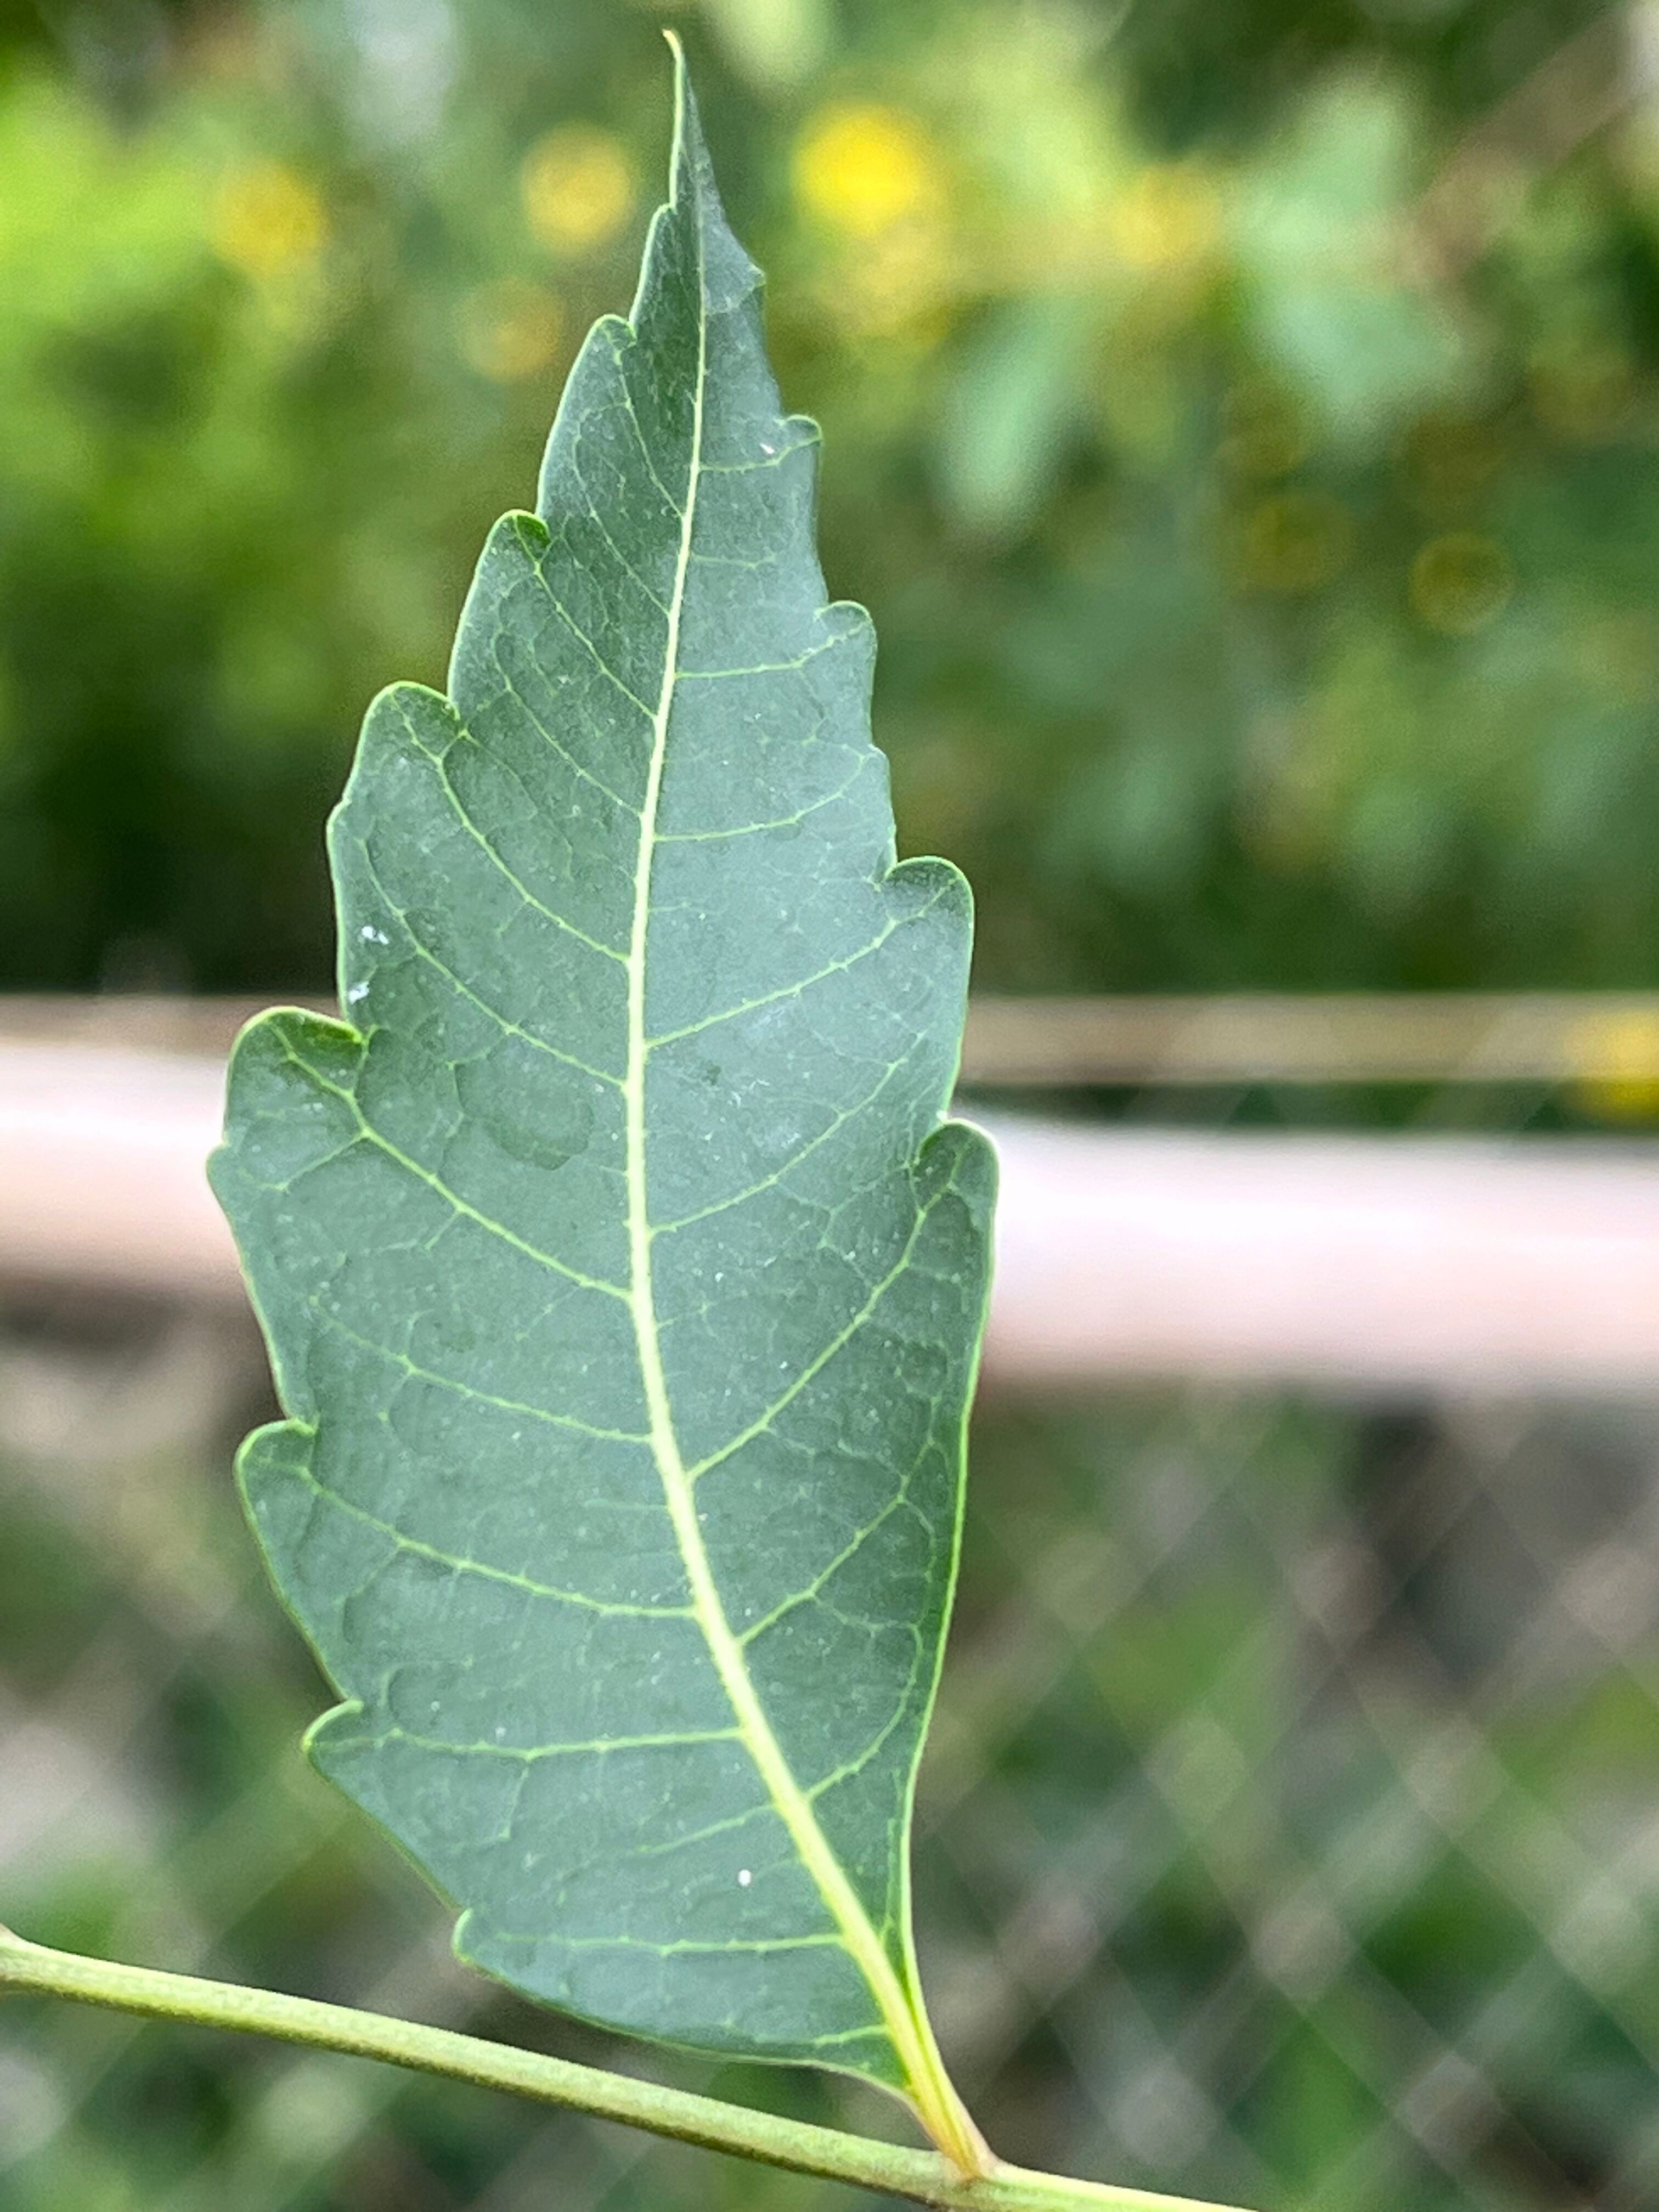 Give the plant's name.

neem
